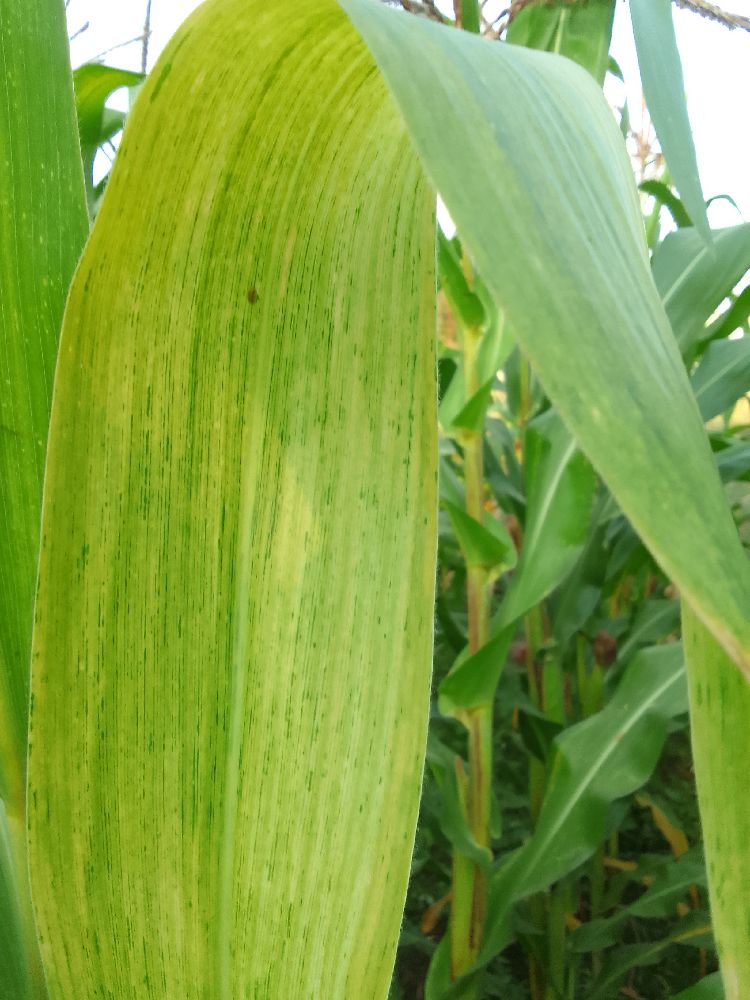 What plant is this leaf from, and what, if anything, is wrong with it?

maize, maize lethal necrosis
